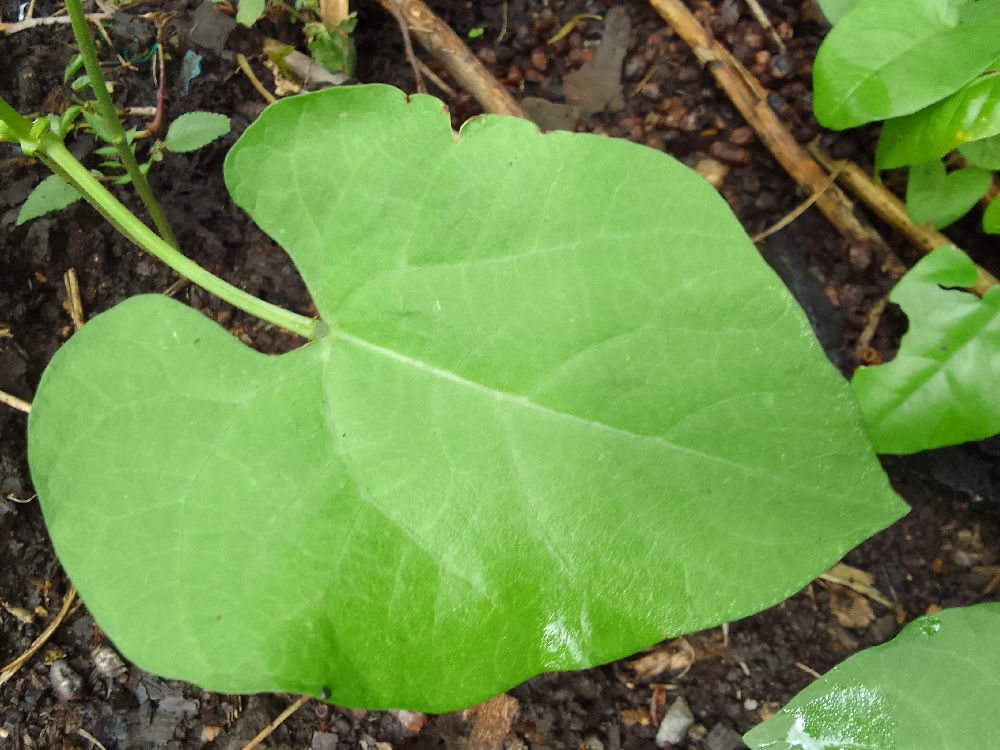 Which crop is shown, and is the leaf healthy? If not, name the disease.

common bean, healthy
